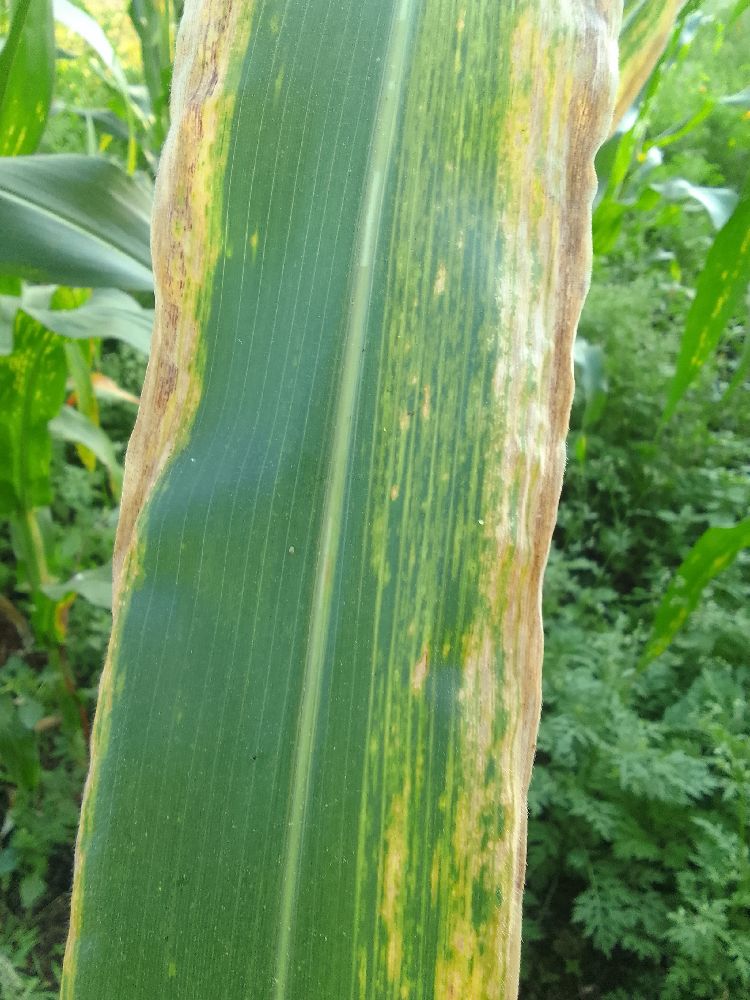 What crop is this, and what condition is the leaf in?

maize, maize lethal necrosis
